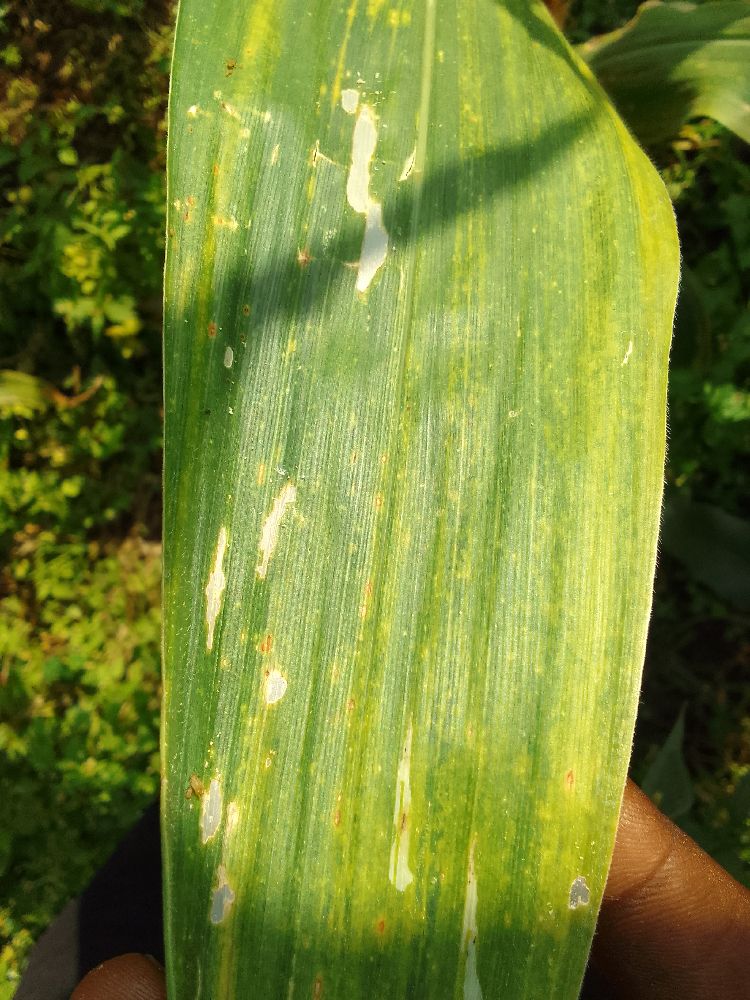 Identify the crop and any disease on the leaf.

maize, maize lethal necrosis
